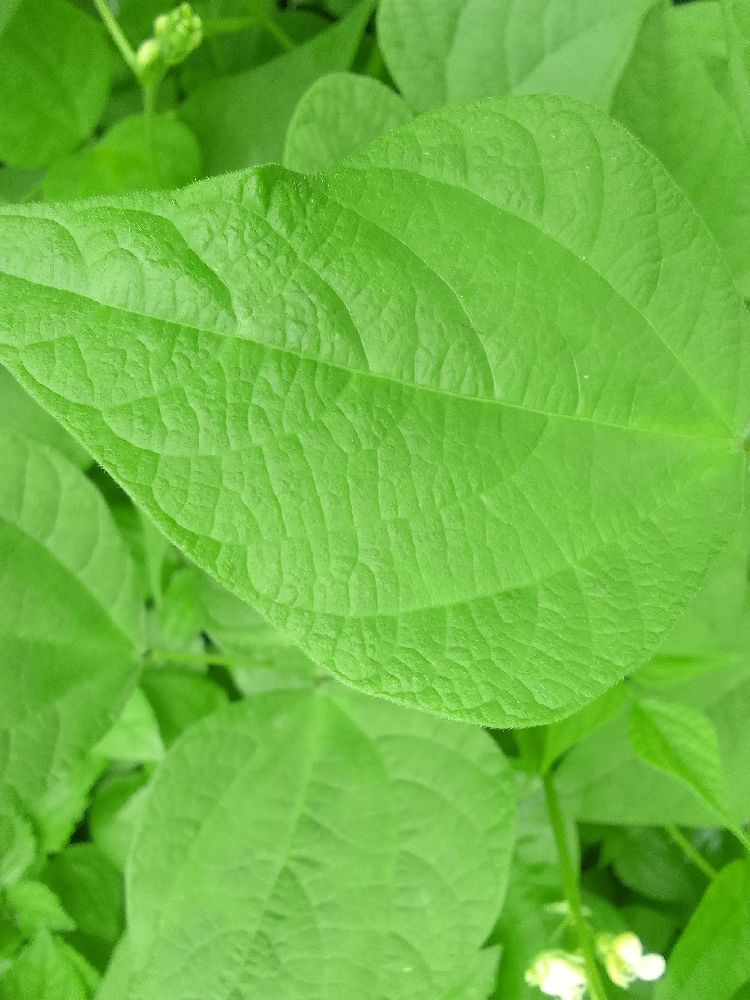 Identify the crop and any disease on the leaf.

common bean, healthy
